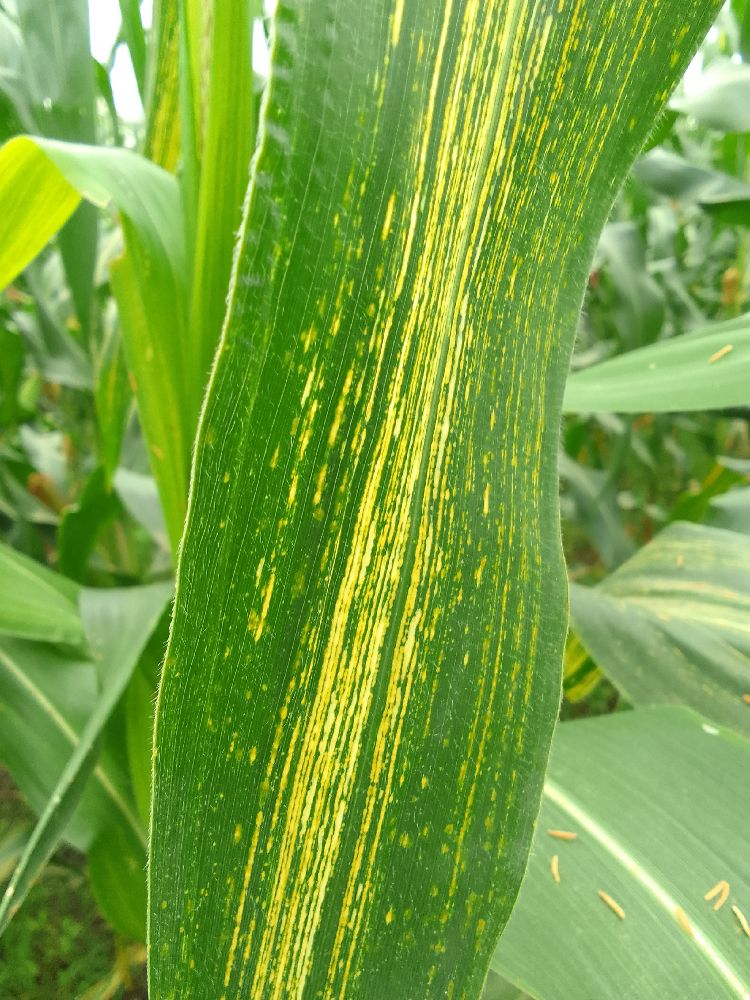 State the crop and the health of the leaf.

maize, maize streak virus
